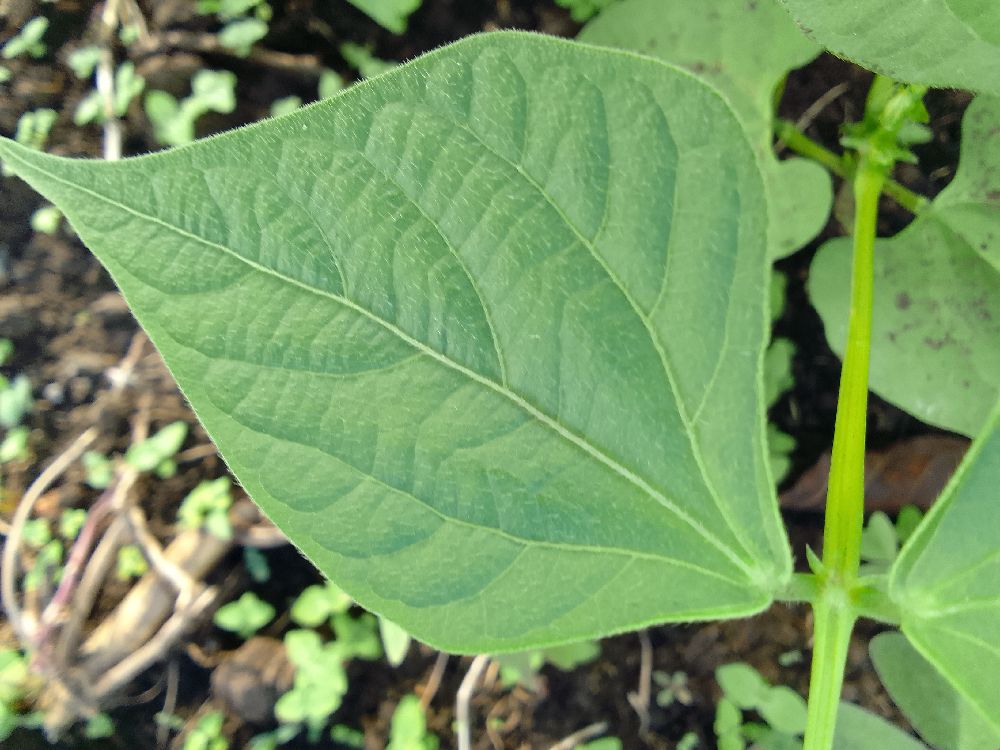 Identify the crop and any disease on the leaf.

common bean, healthy
